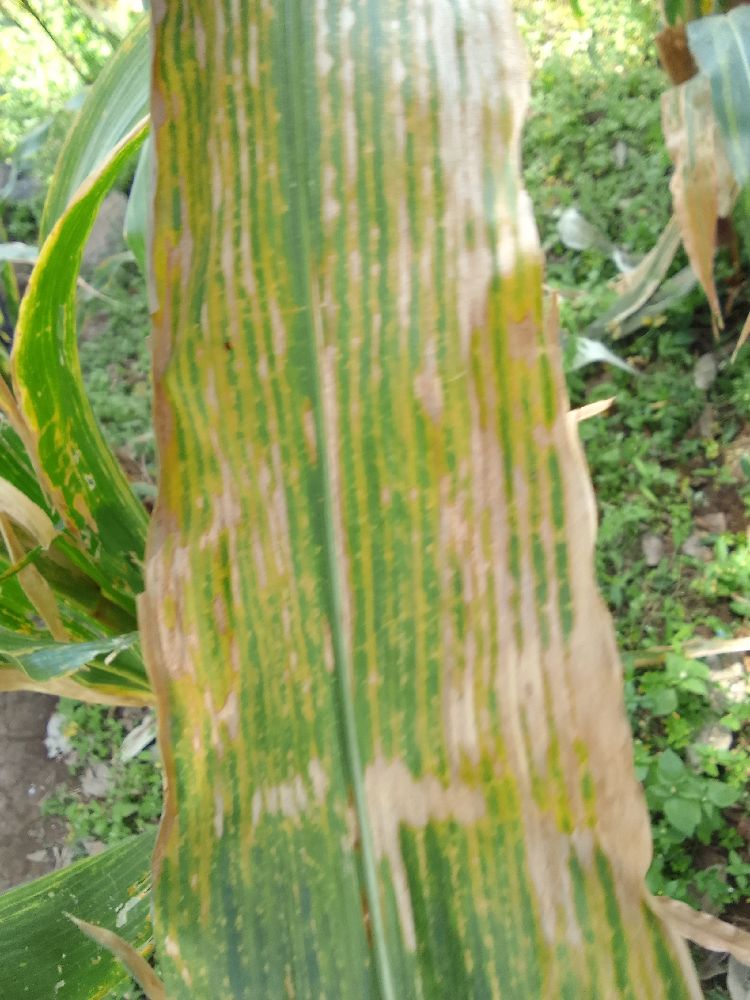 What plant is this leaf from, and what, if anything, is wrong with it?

maize, maize lethal necrosis
